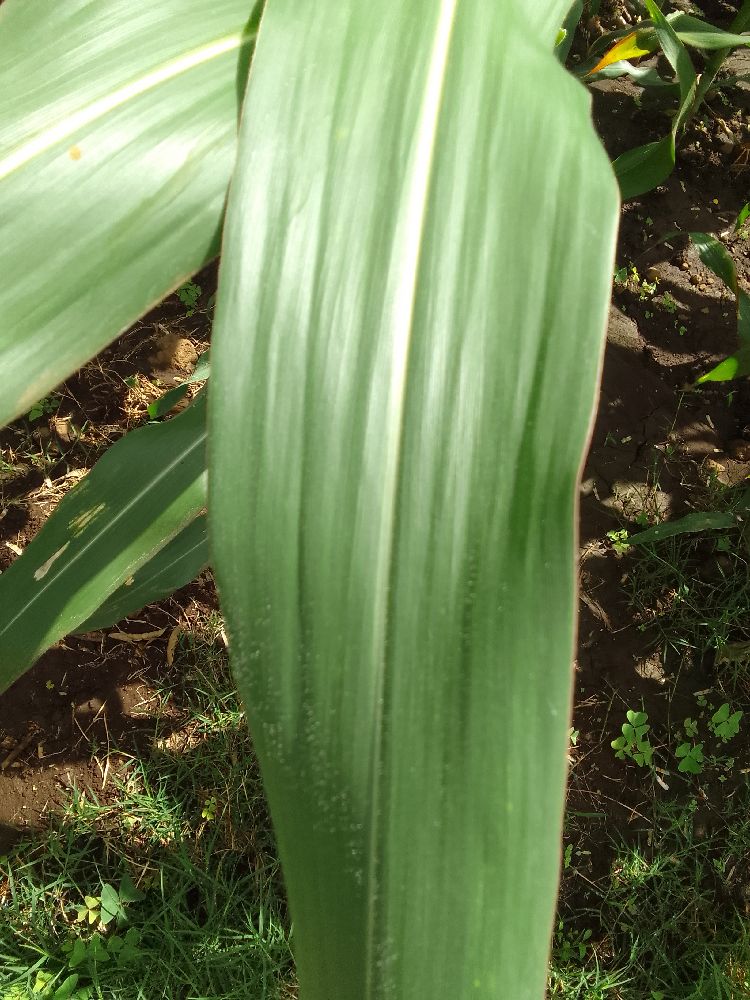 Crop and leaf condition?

maize, healthy
